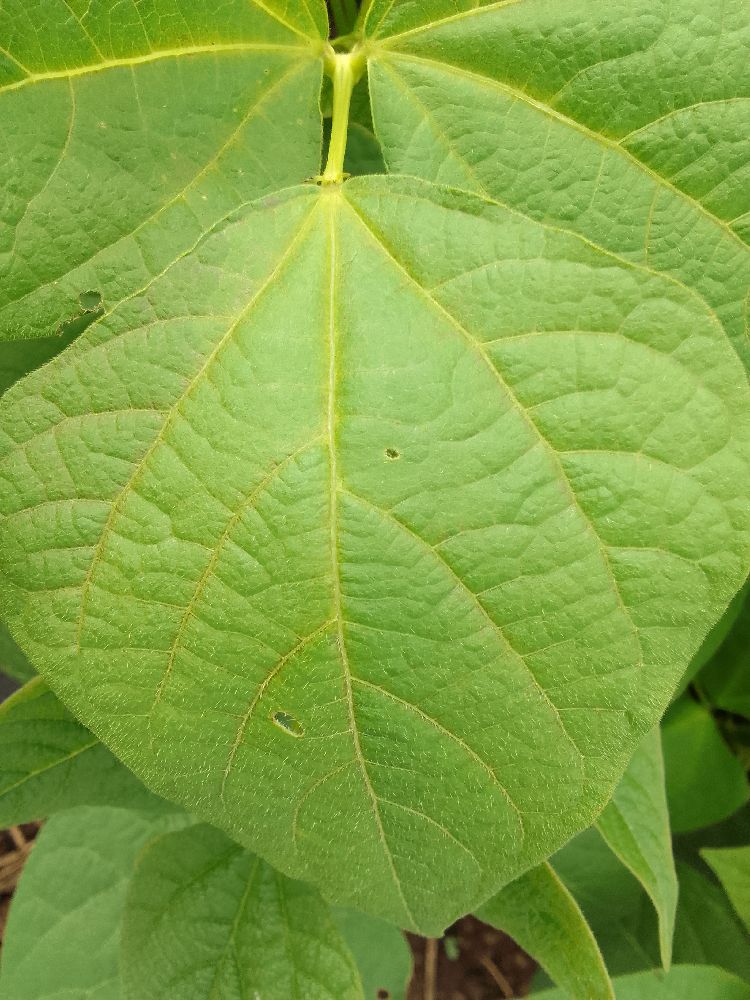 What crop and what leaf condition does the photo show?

common bean, healthy
